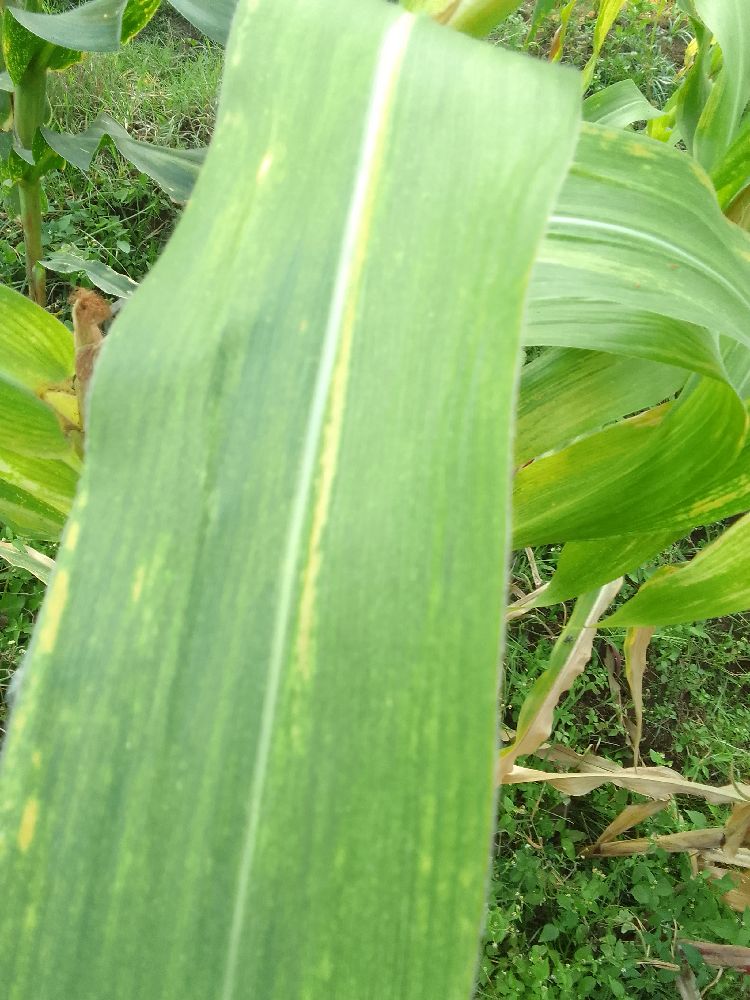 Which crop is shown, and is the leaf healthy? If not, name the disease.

maize, maize lethal necrosis
